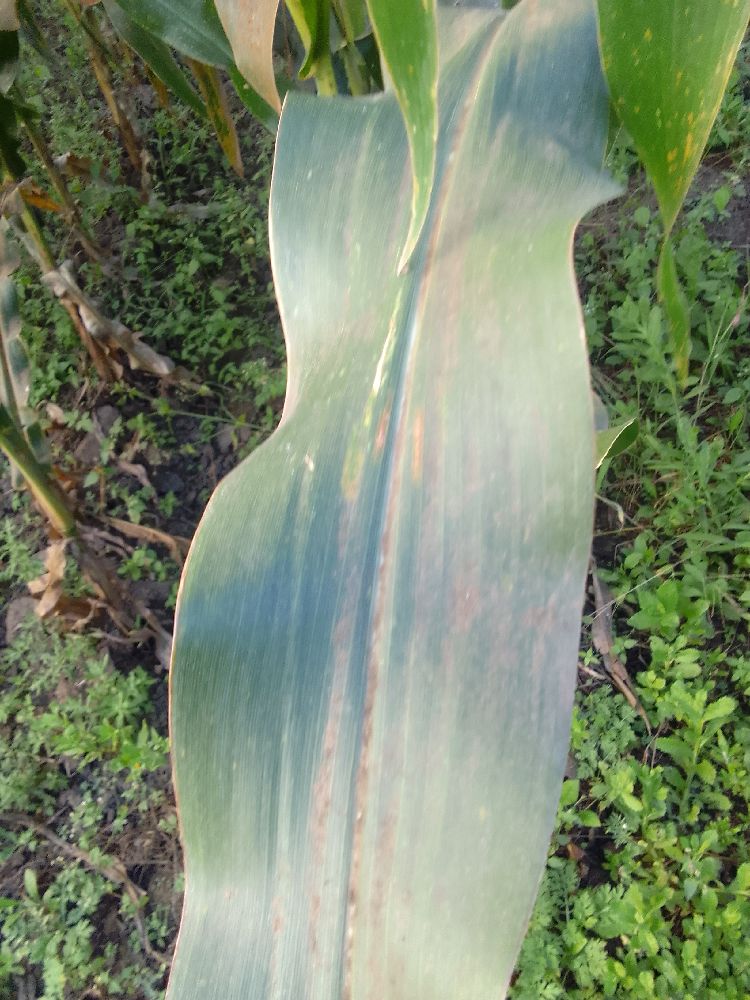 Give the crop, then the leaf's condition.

maize, healthy
